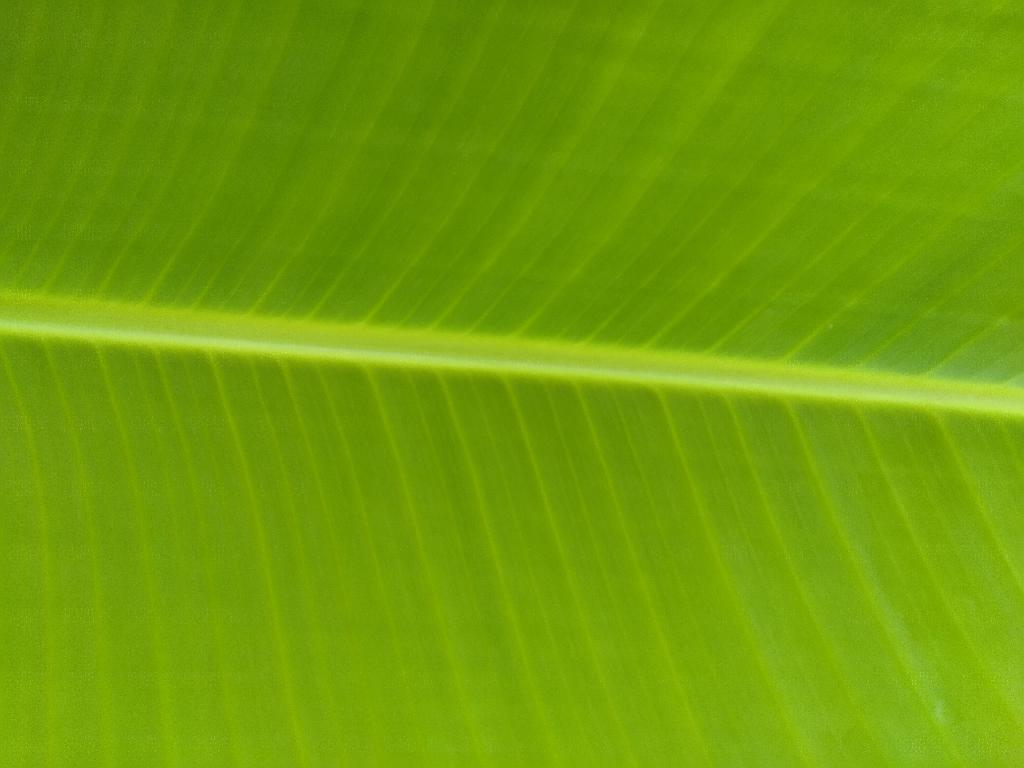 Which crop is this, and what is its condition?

banana, healthy
